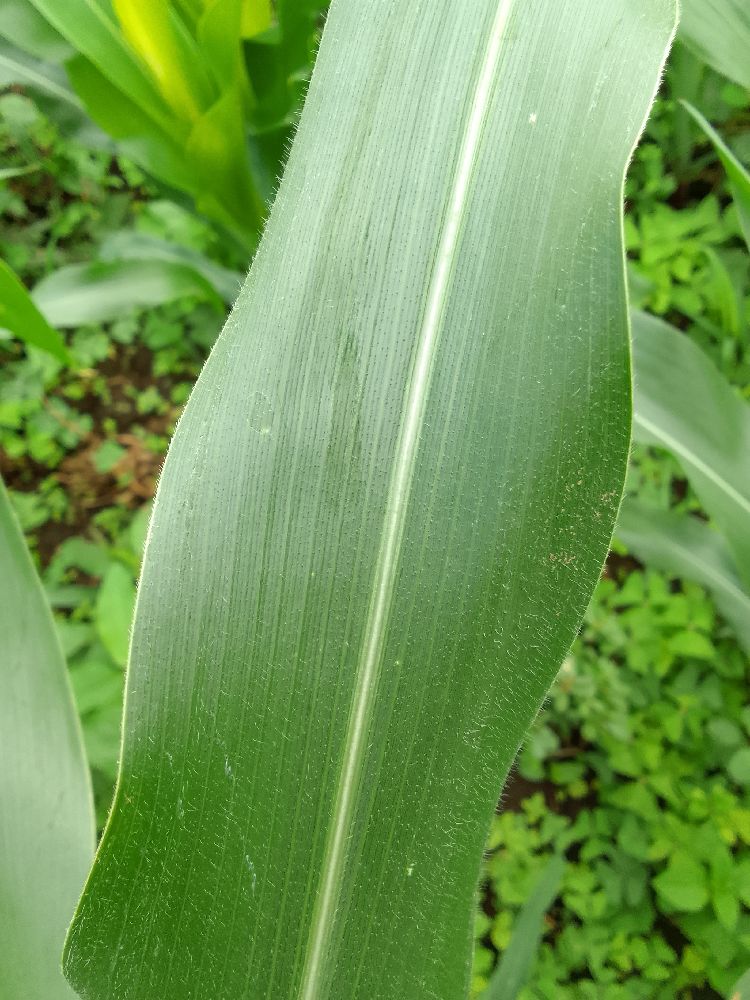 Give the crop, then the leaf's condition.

common bean, healthy
